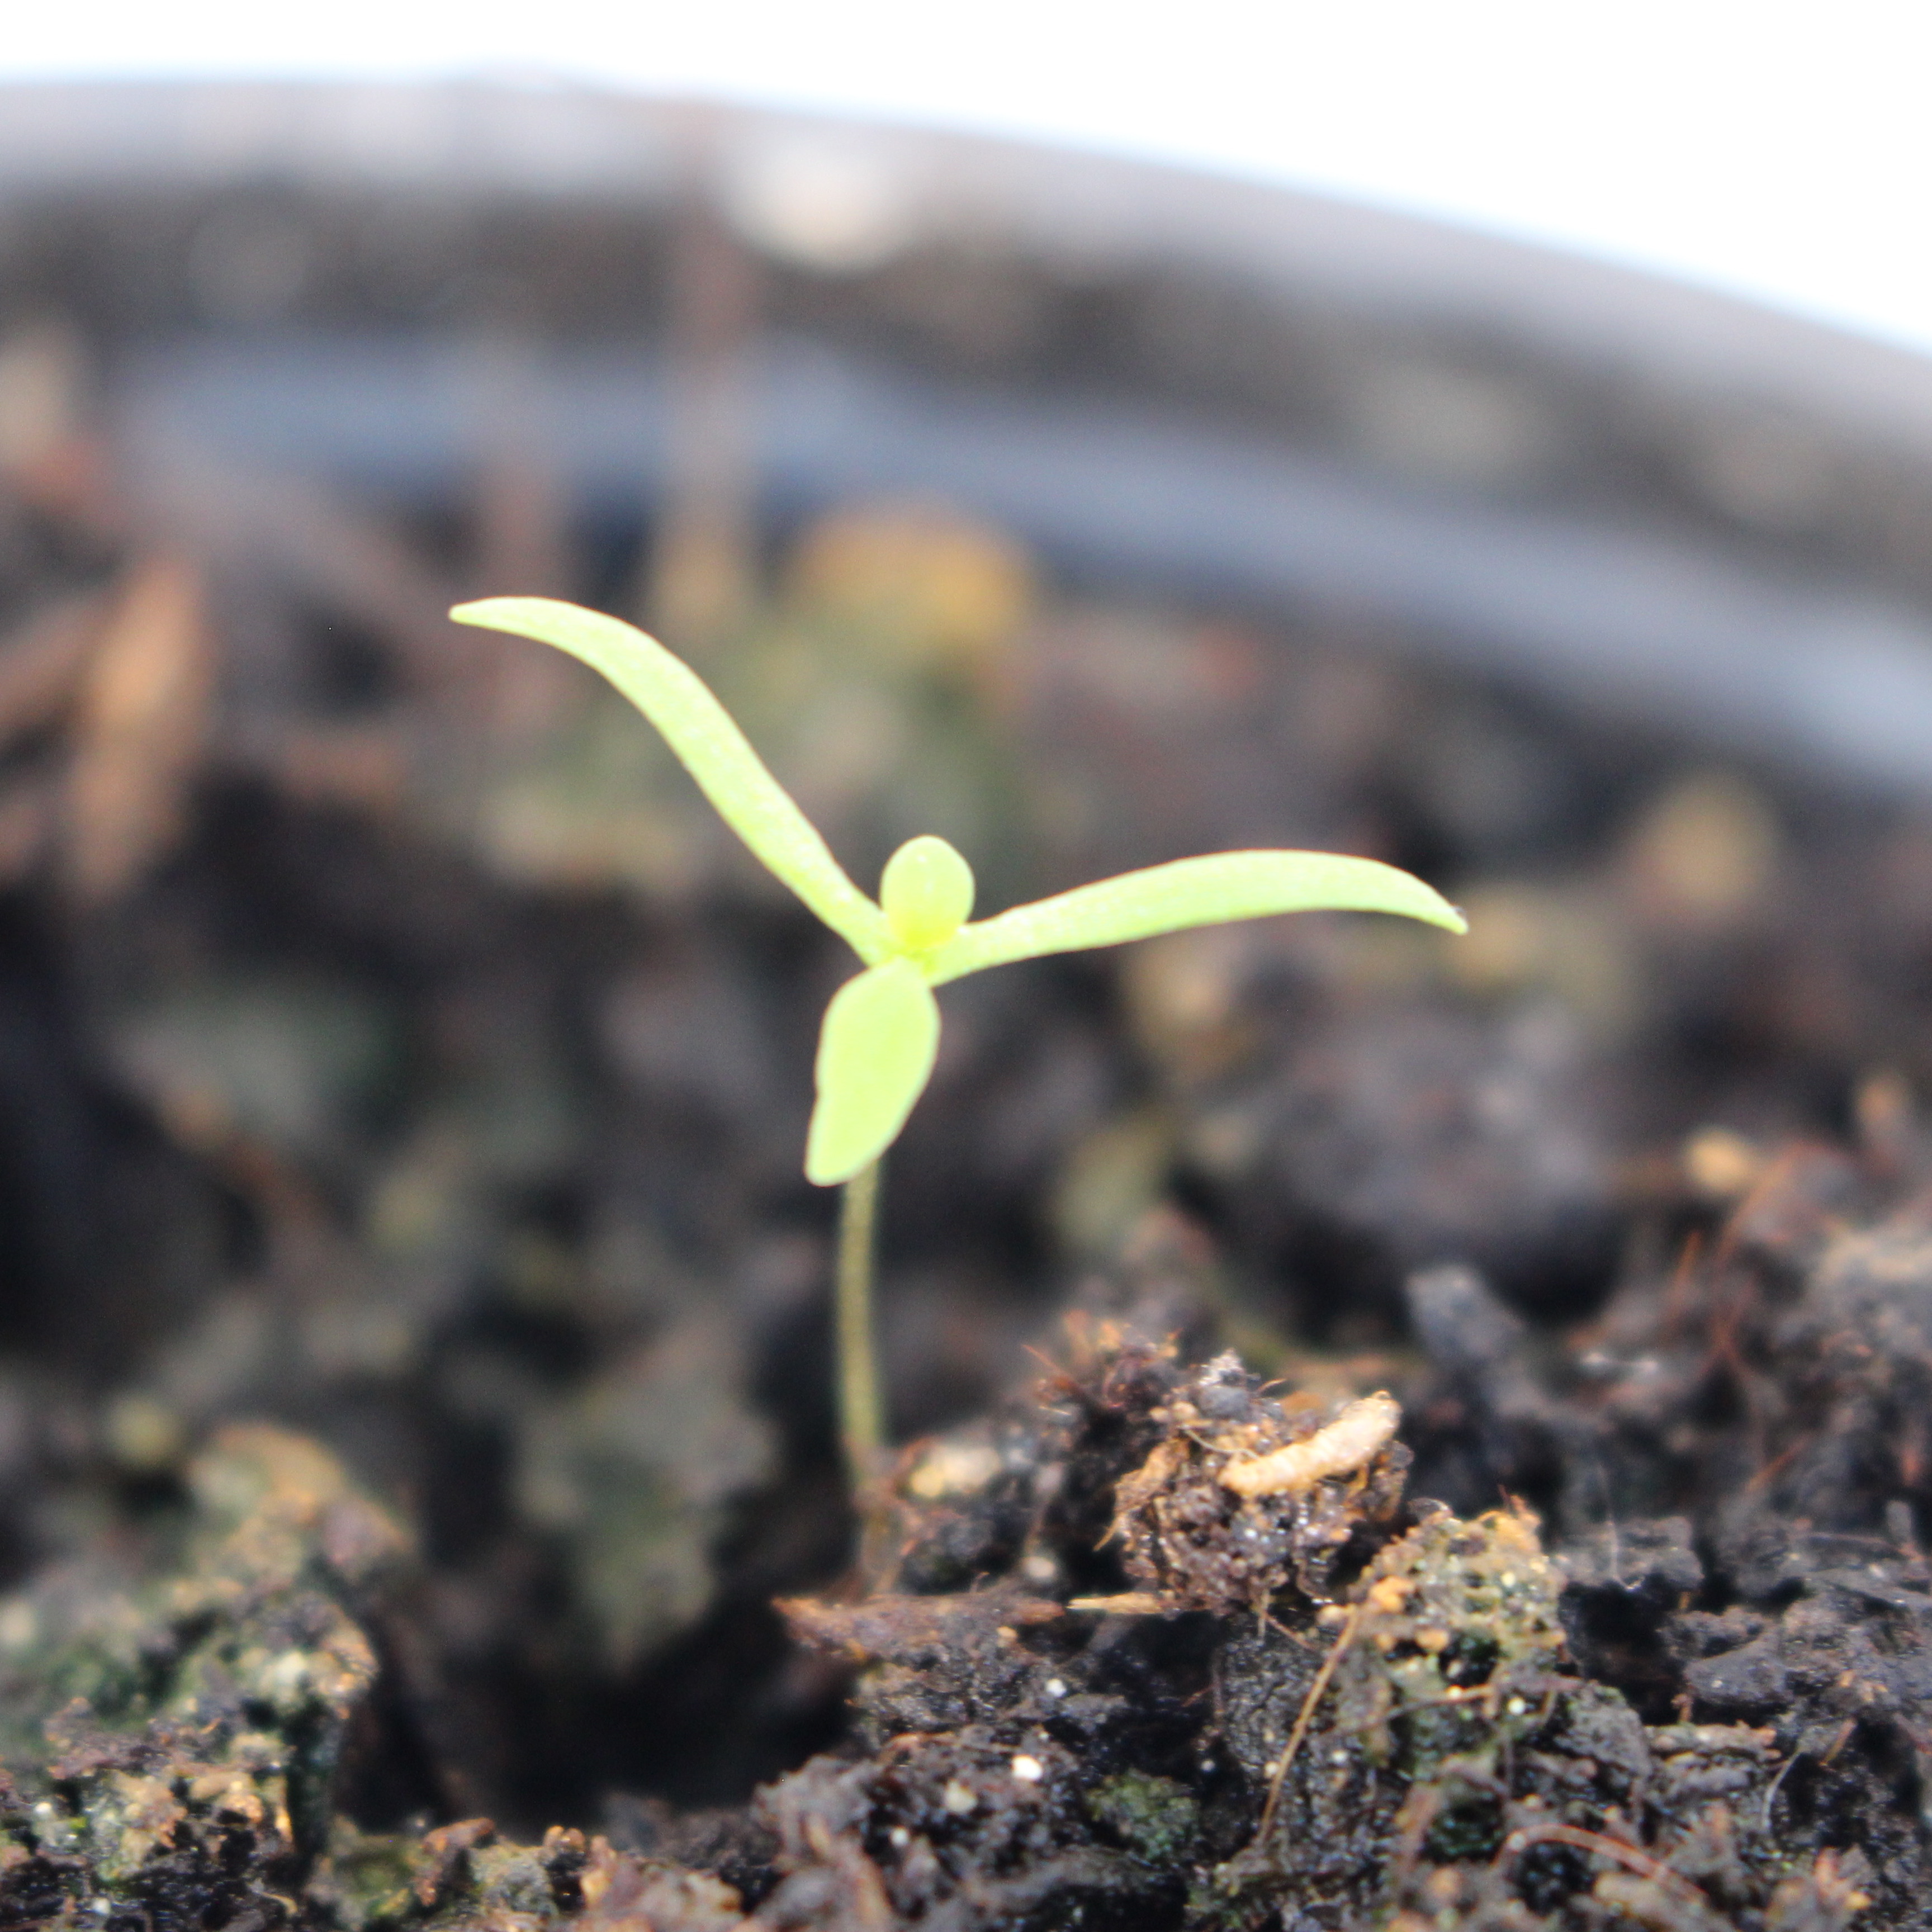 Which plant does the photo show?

Papaver rhoeas
